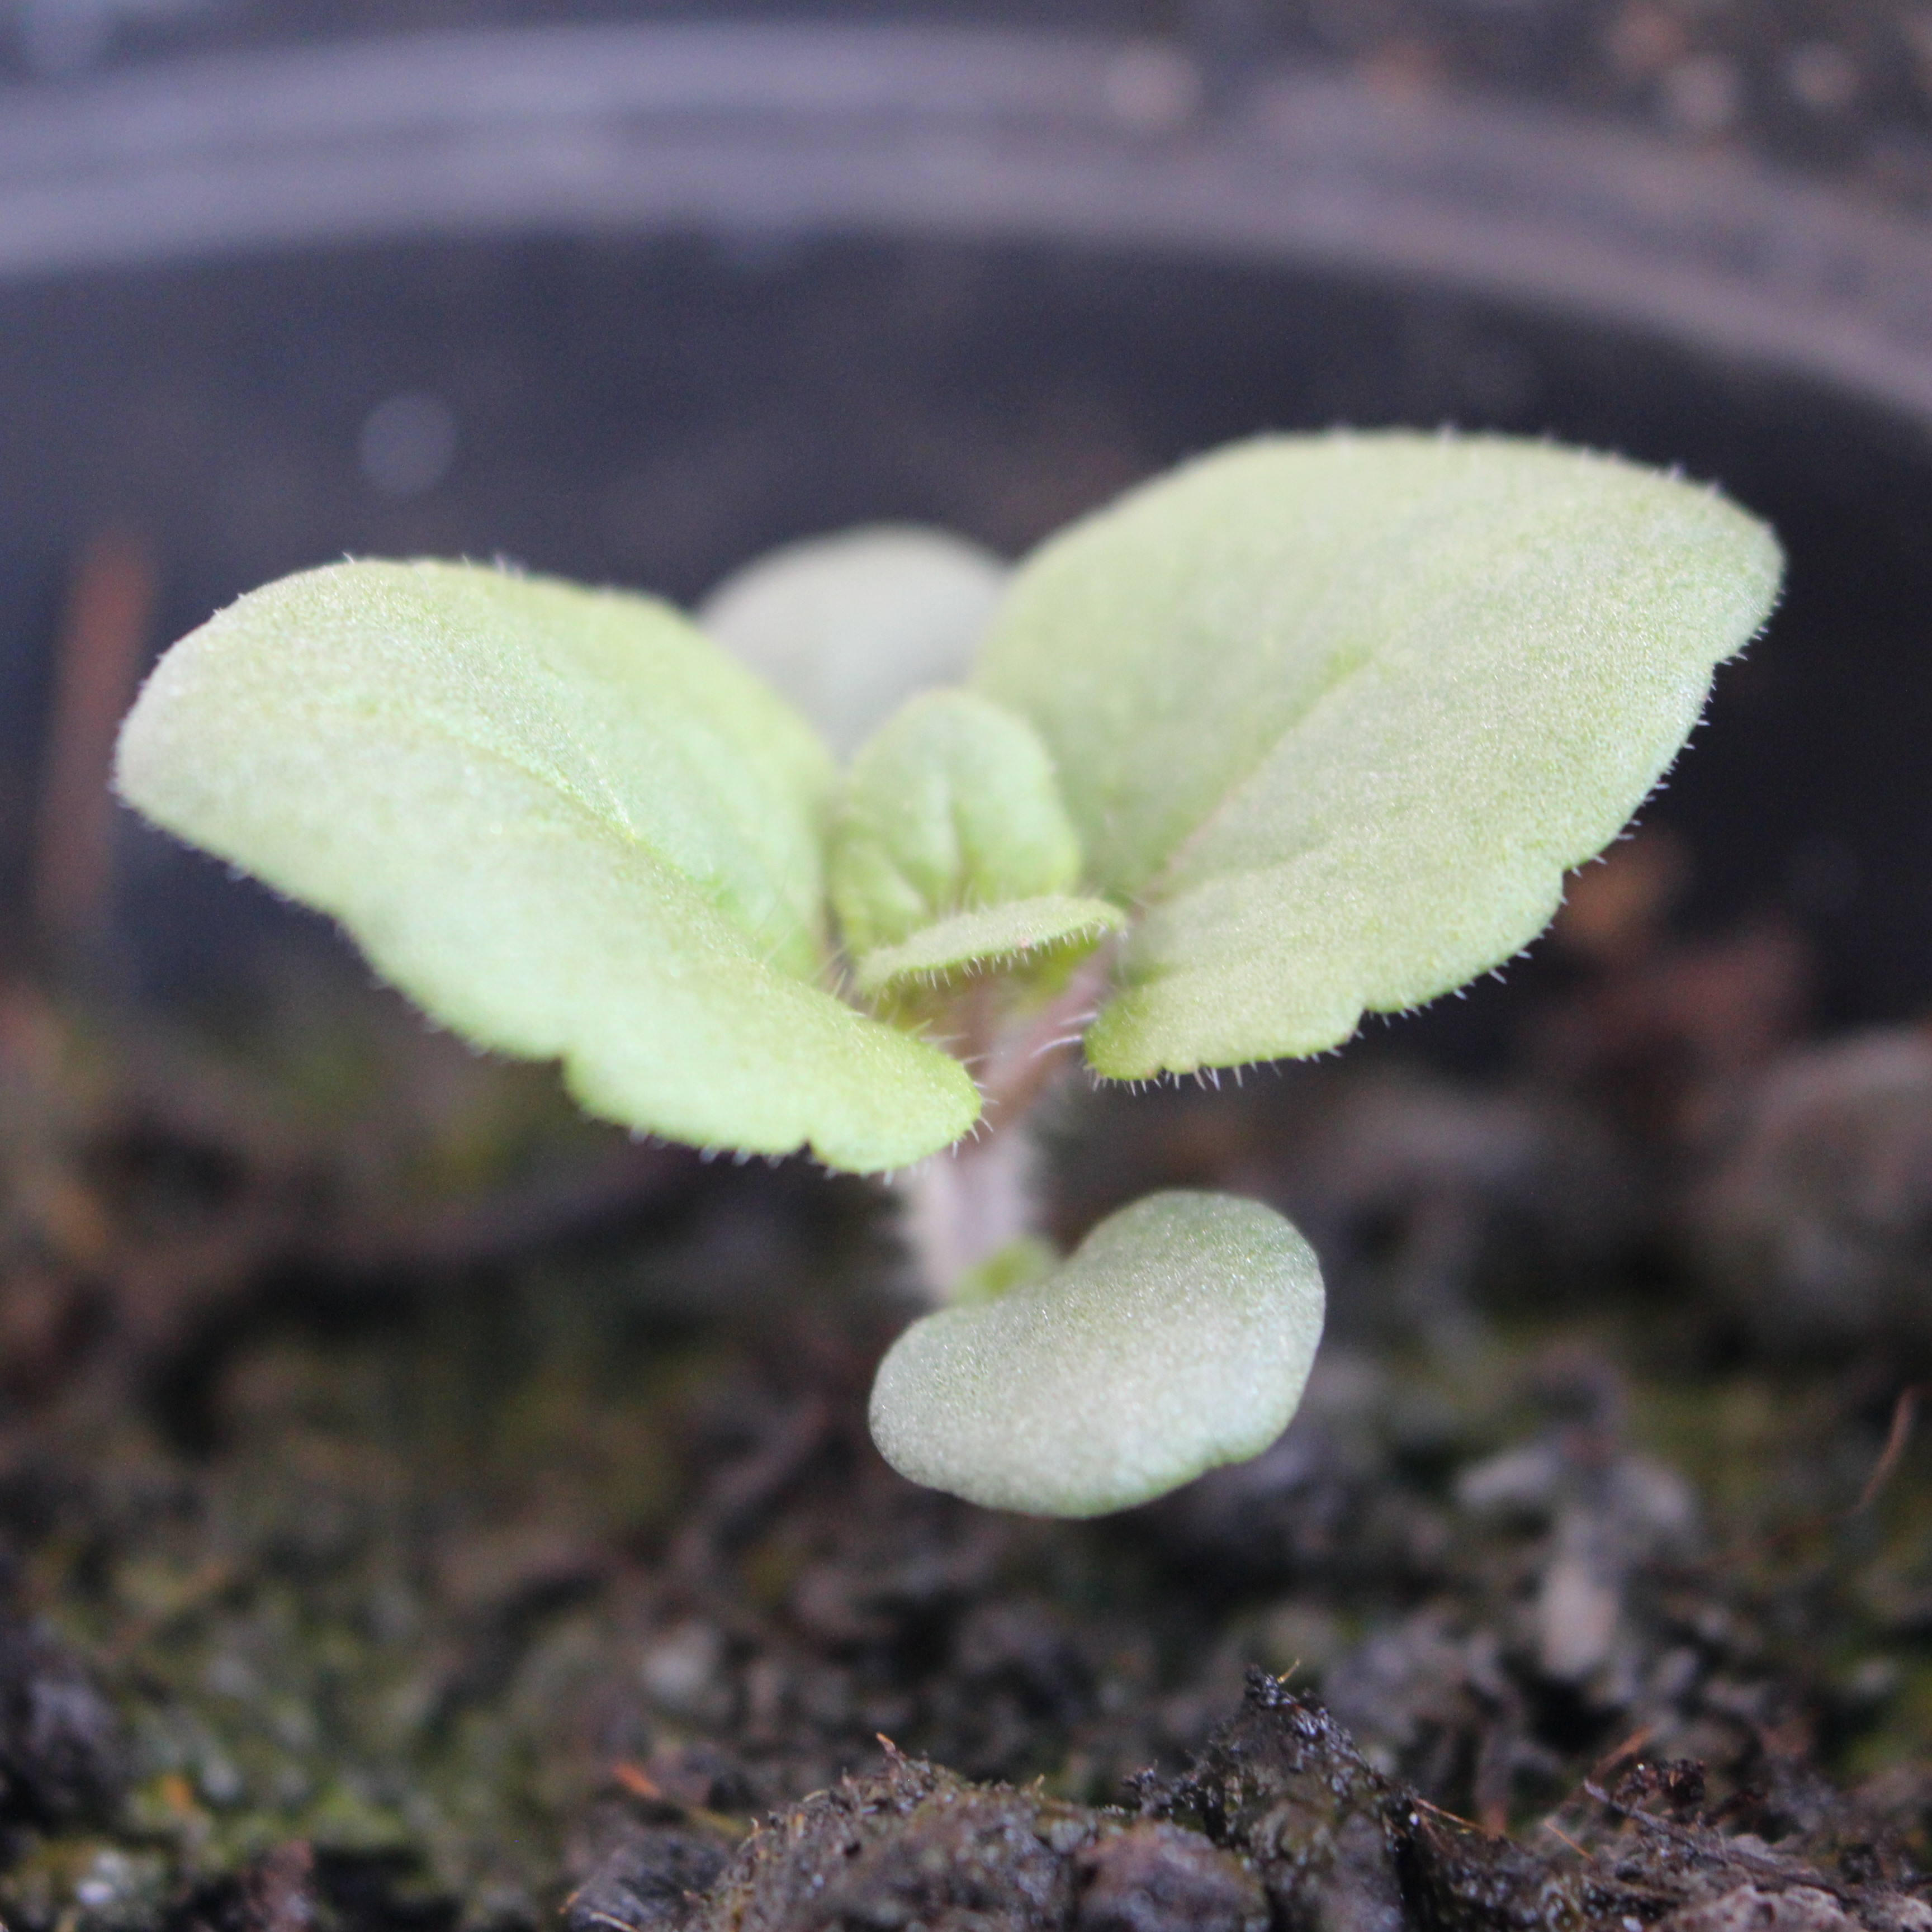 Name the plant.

Veronica persica
